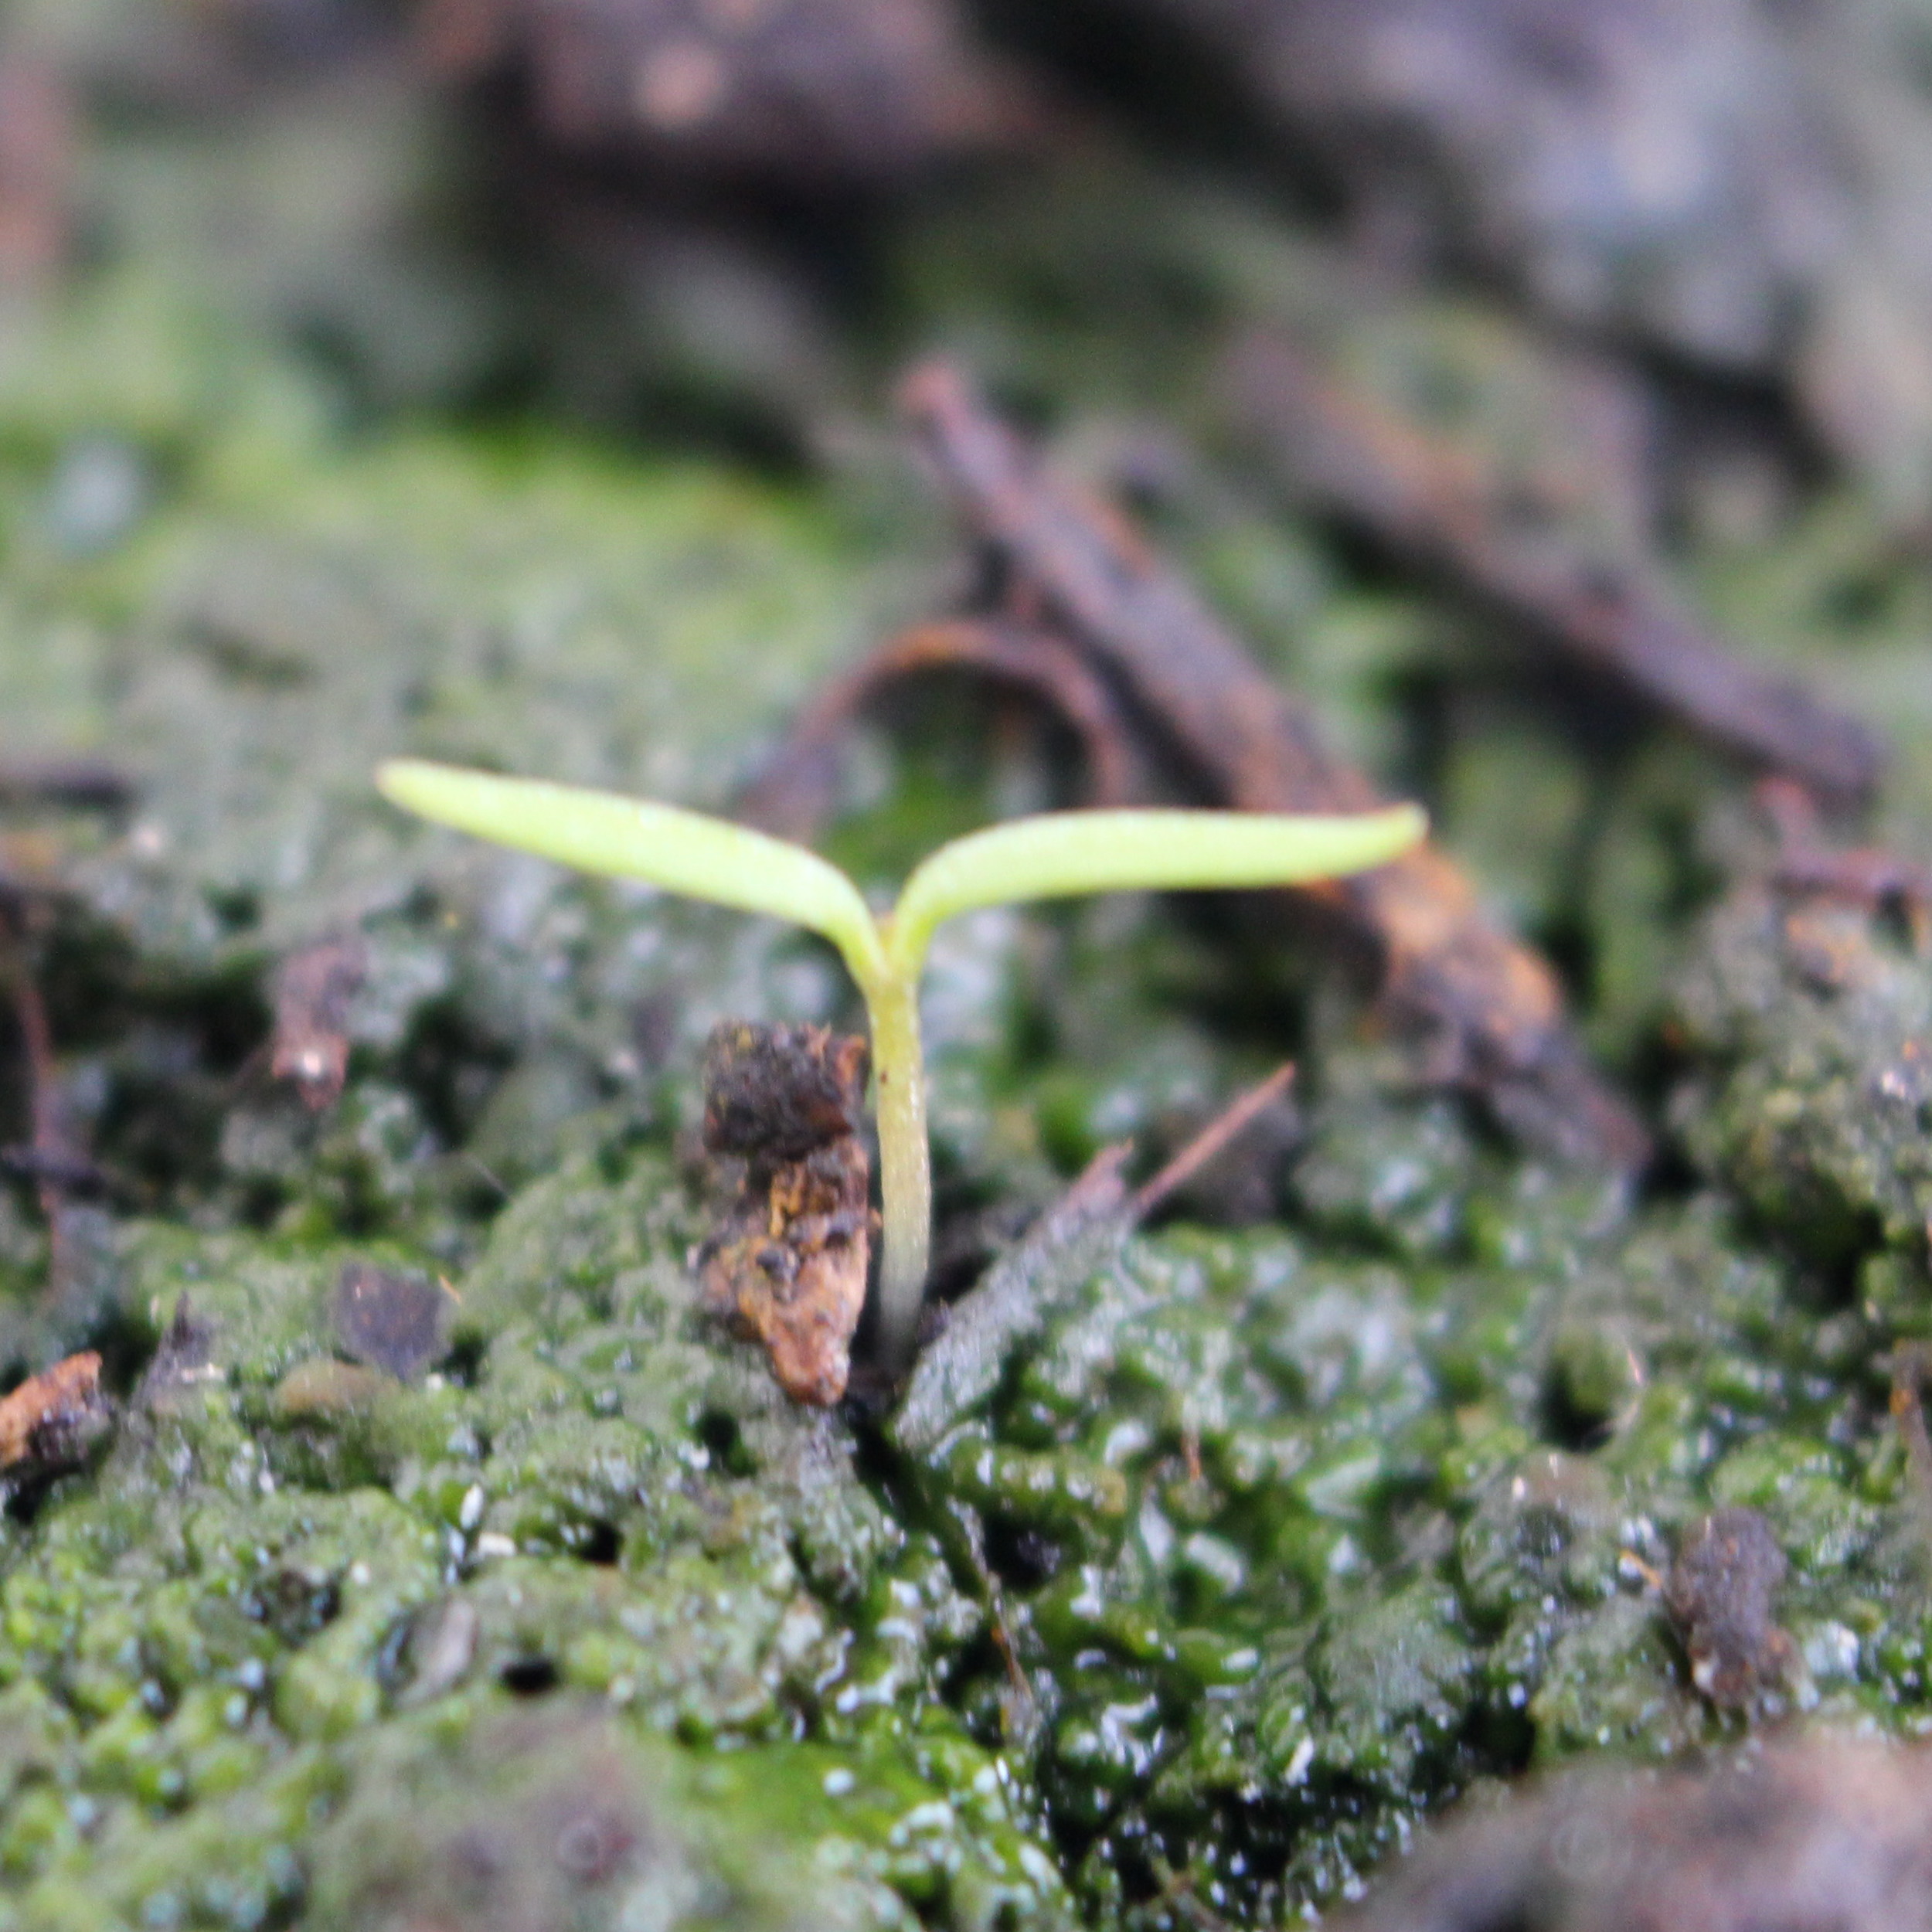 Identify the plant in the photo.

Papaver rhoeas
